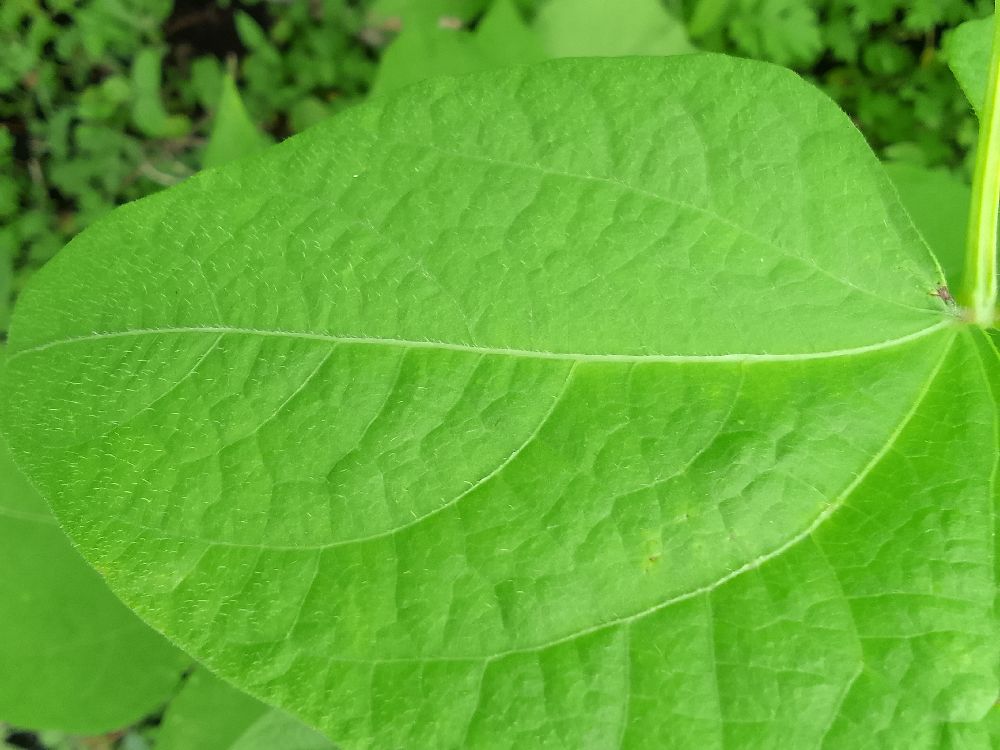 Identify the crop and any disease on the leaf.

common bean, healthy
